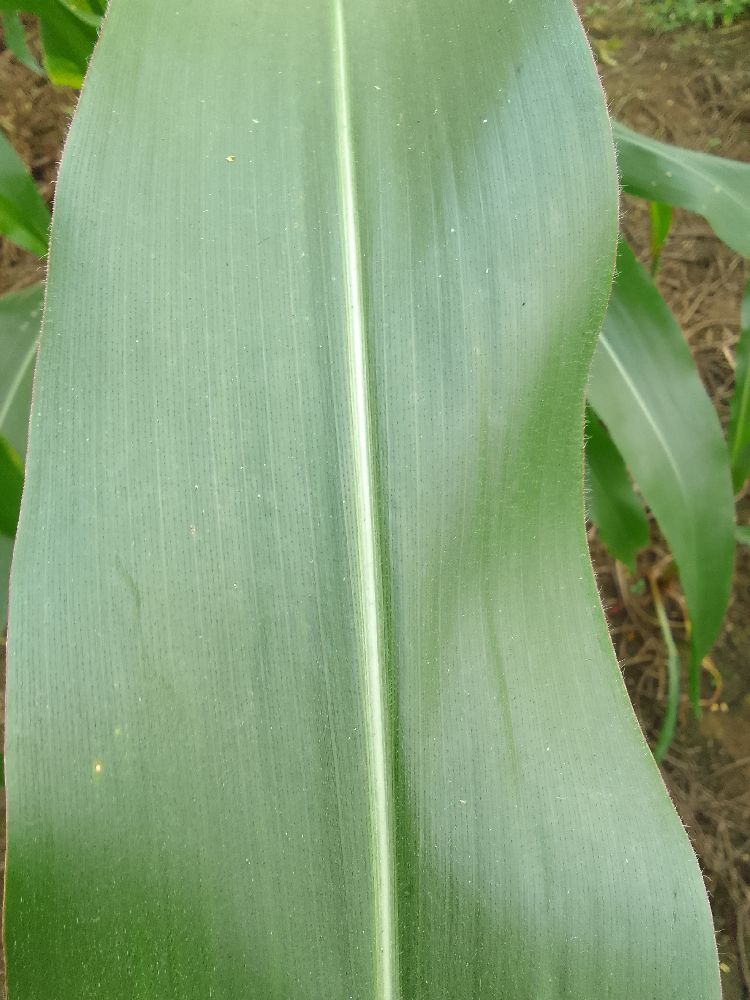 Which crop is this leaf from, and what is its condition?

maize, healthy
